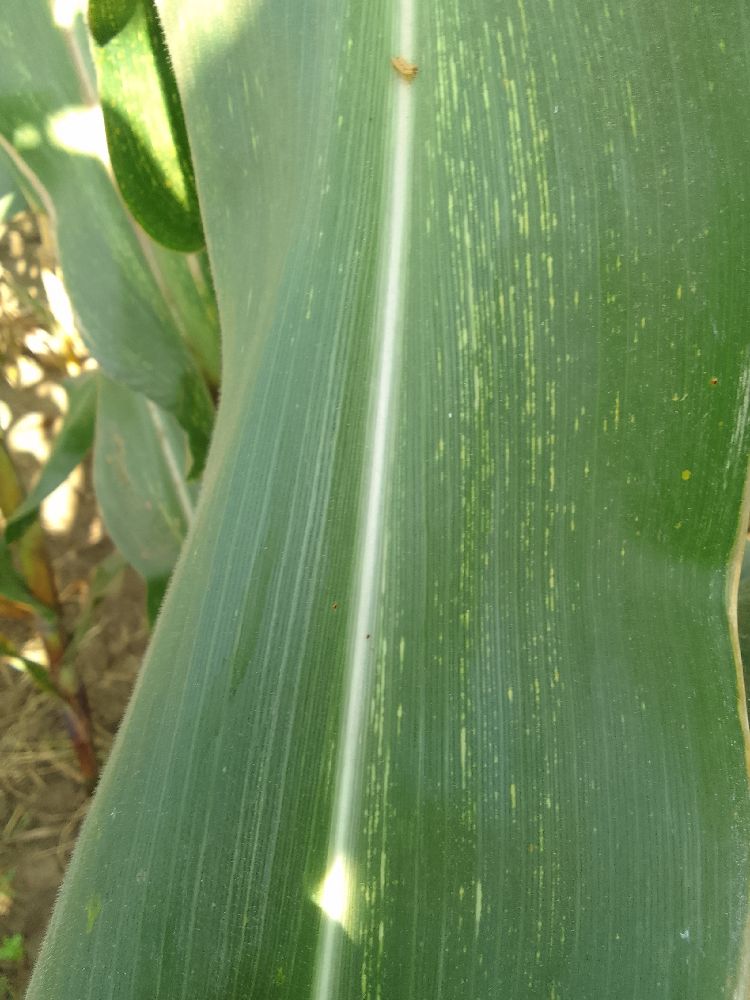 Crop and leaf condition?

maize, maize streak virus
